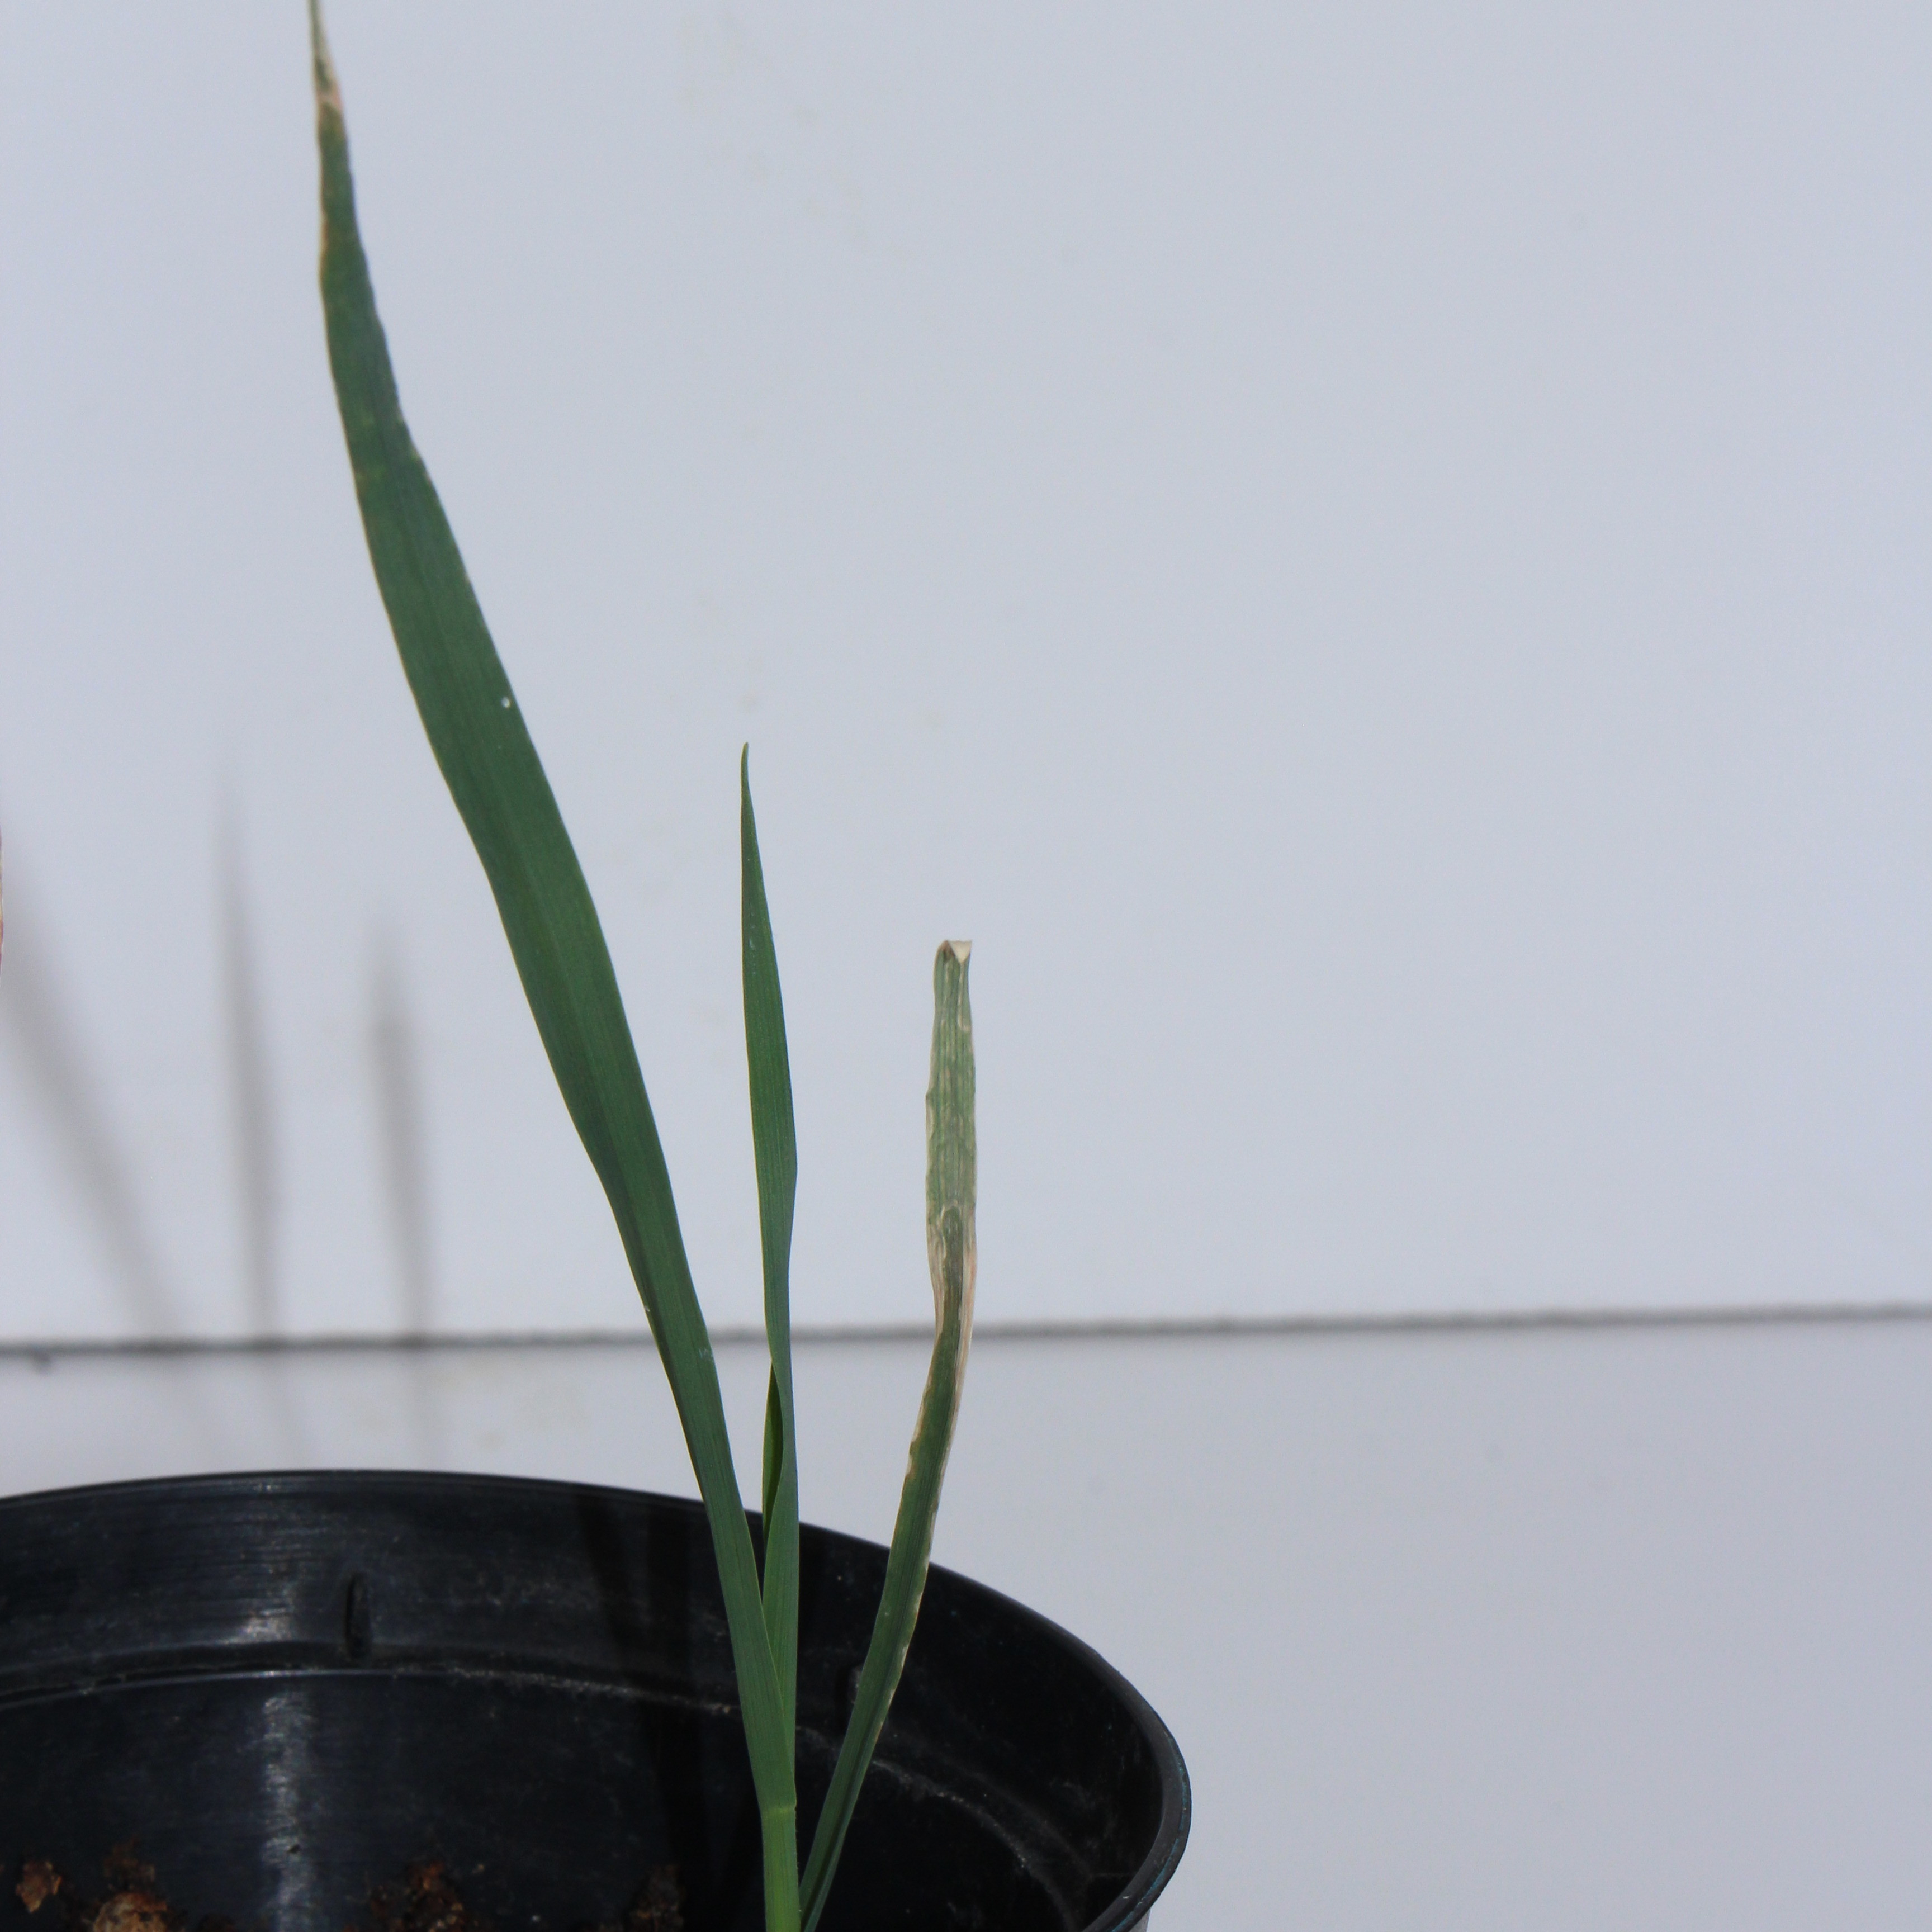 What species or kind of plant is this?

Avena sterilis
